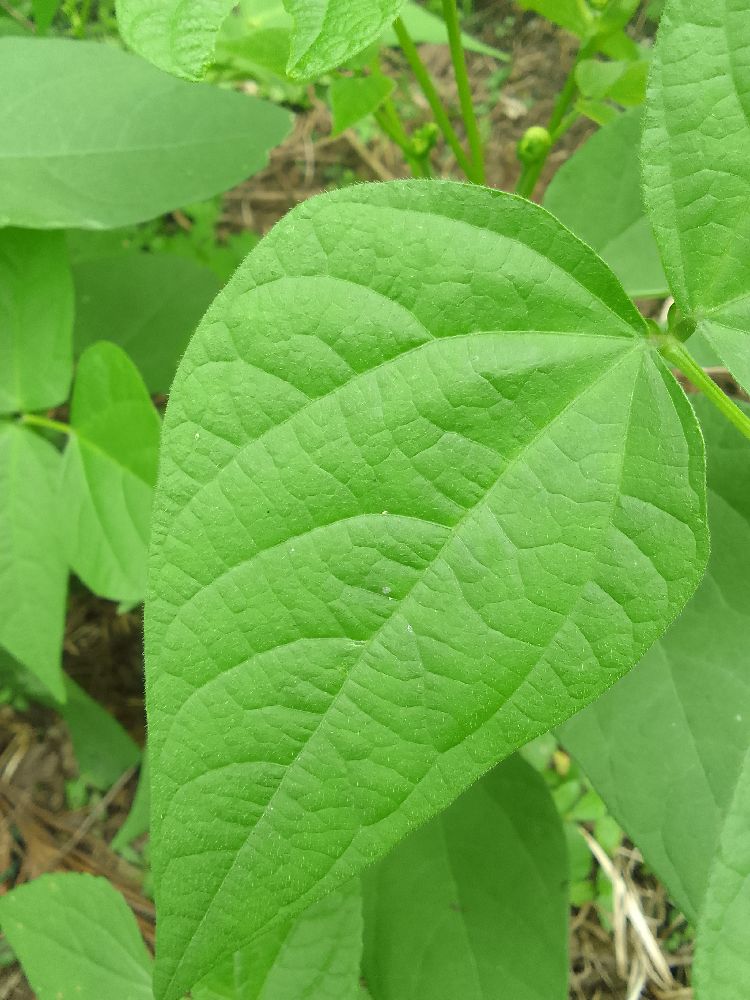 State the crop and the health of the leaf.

common bean, healthy
